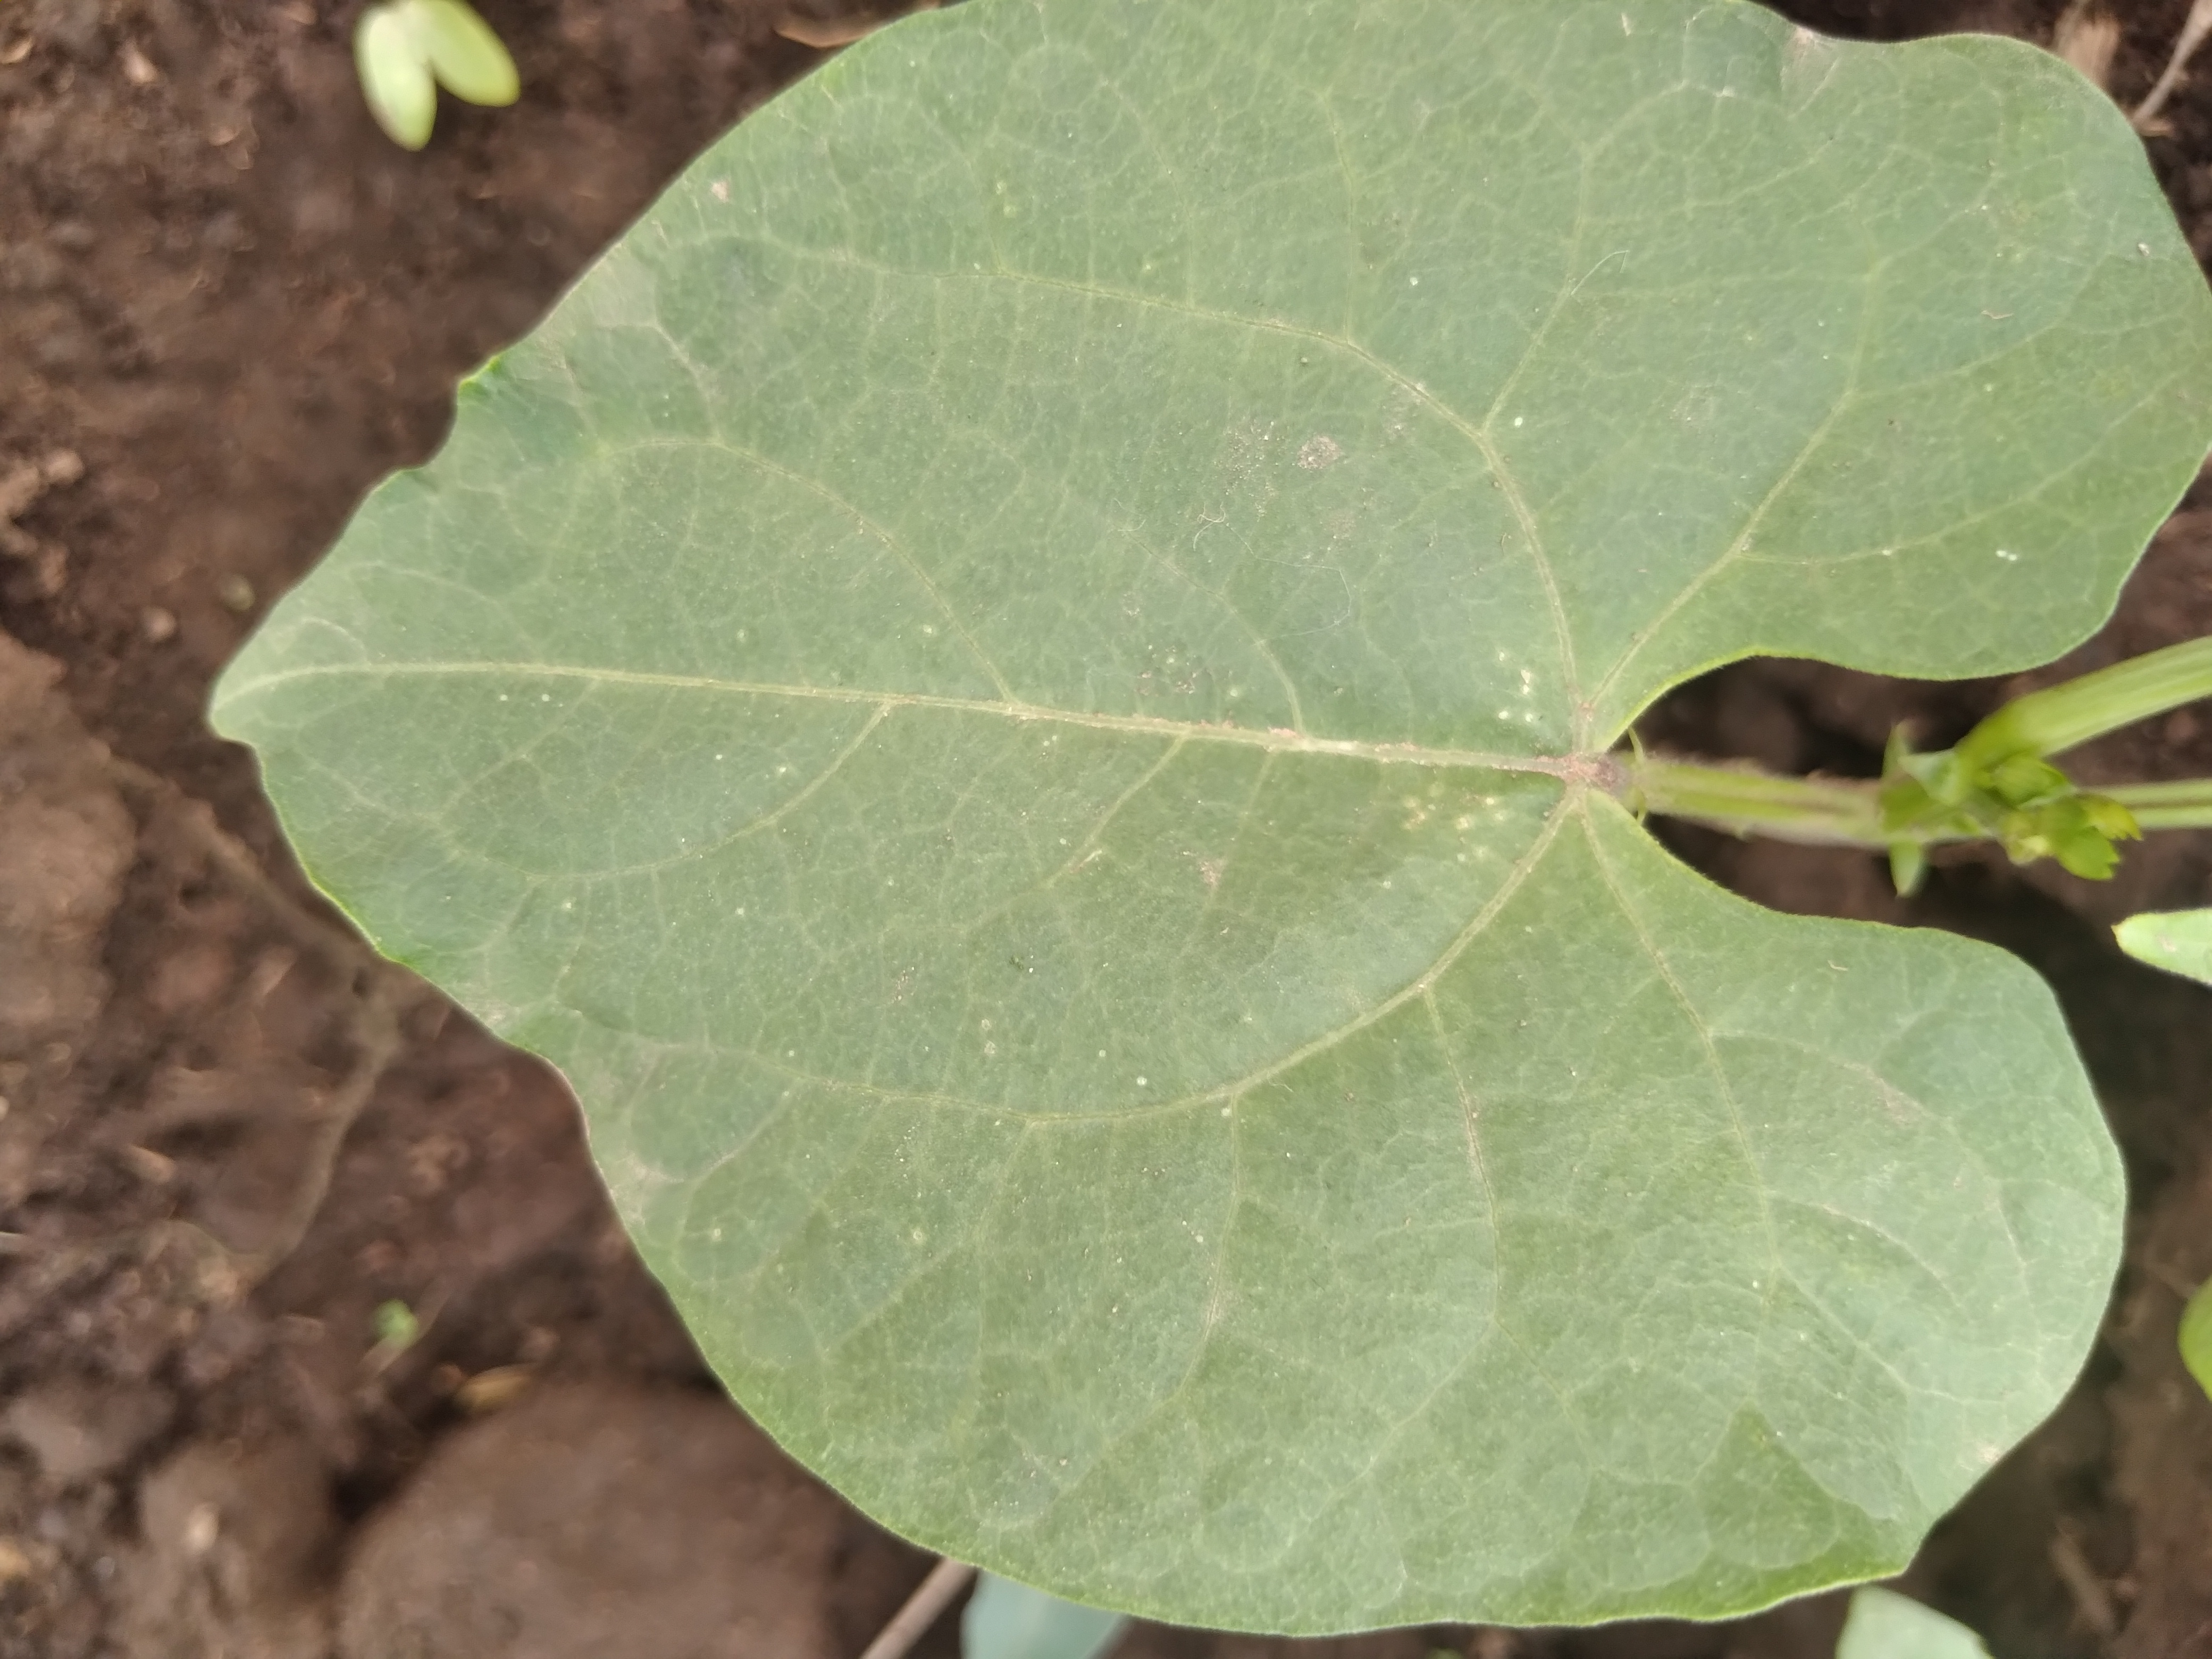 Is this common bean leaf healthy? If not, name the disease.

healthy
